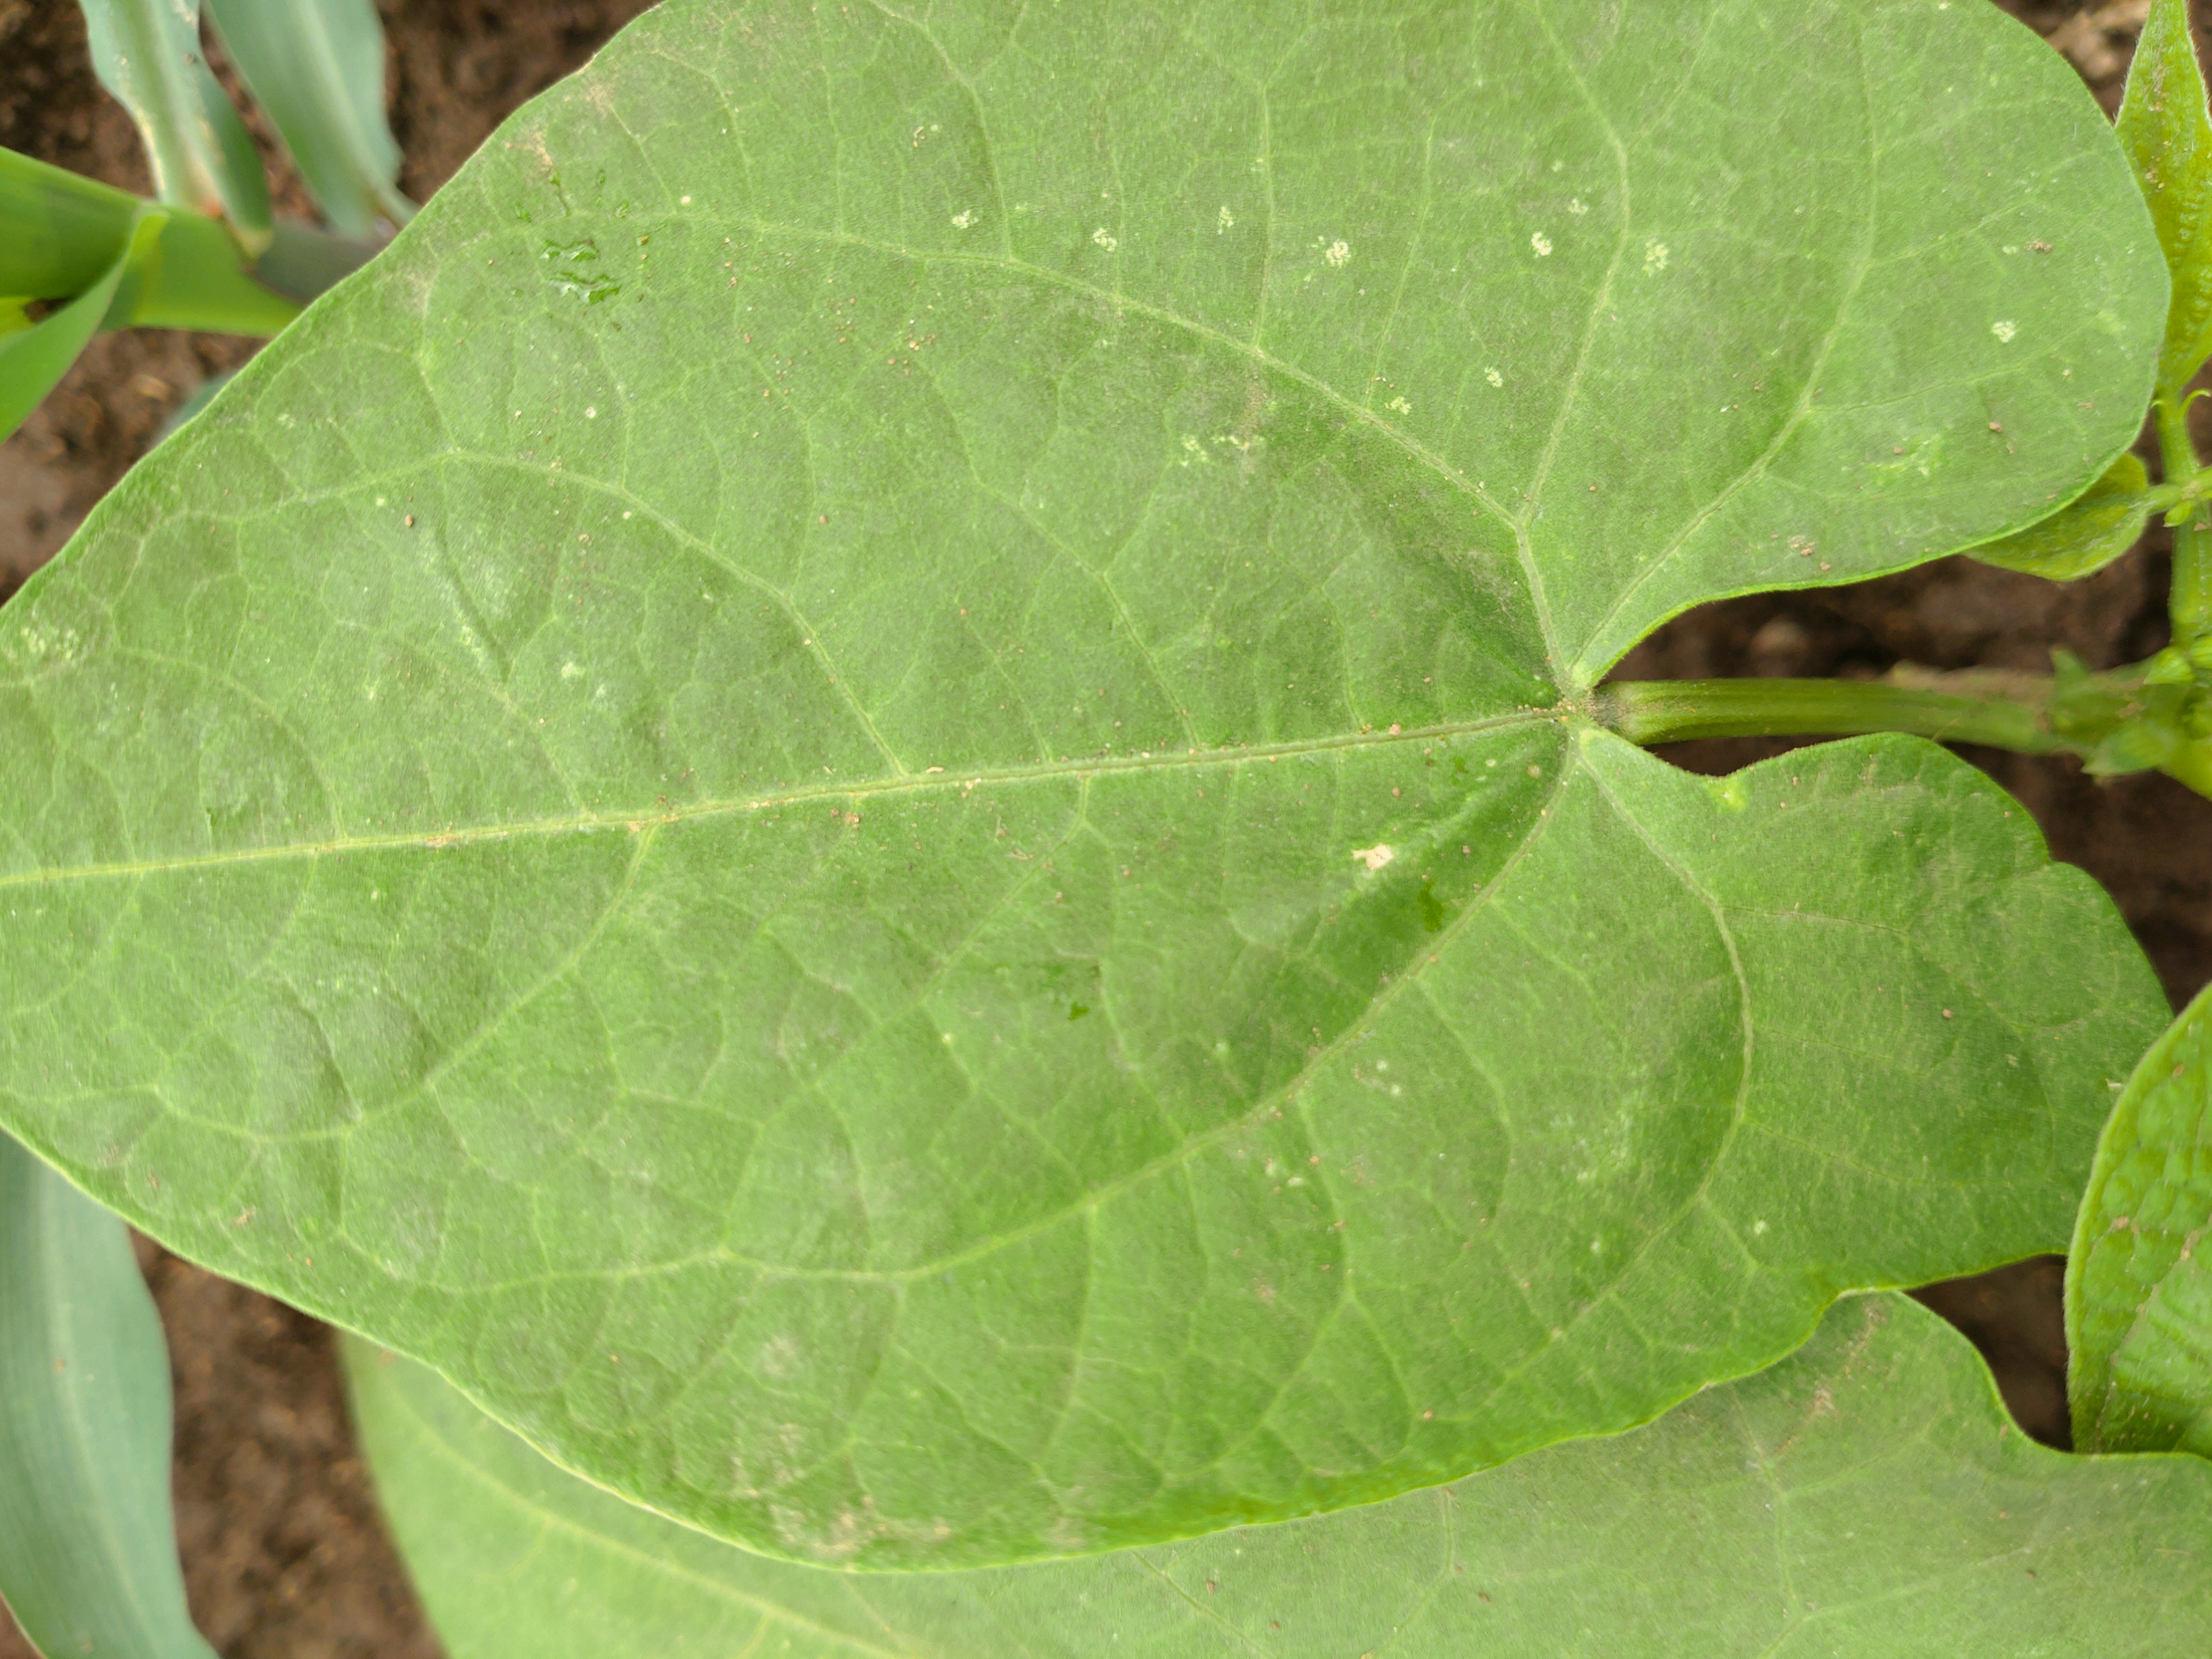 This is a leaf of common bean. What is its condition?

healthy
